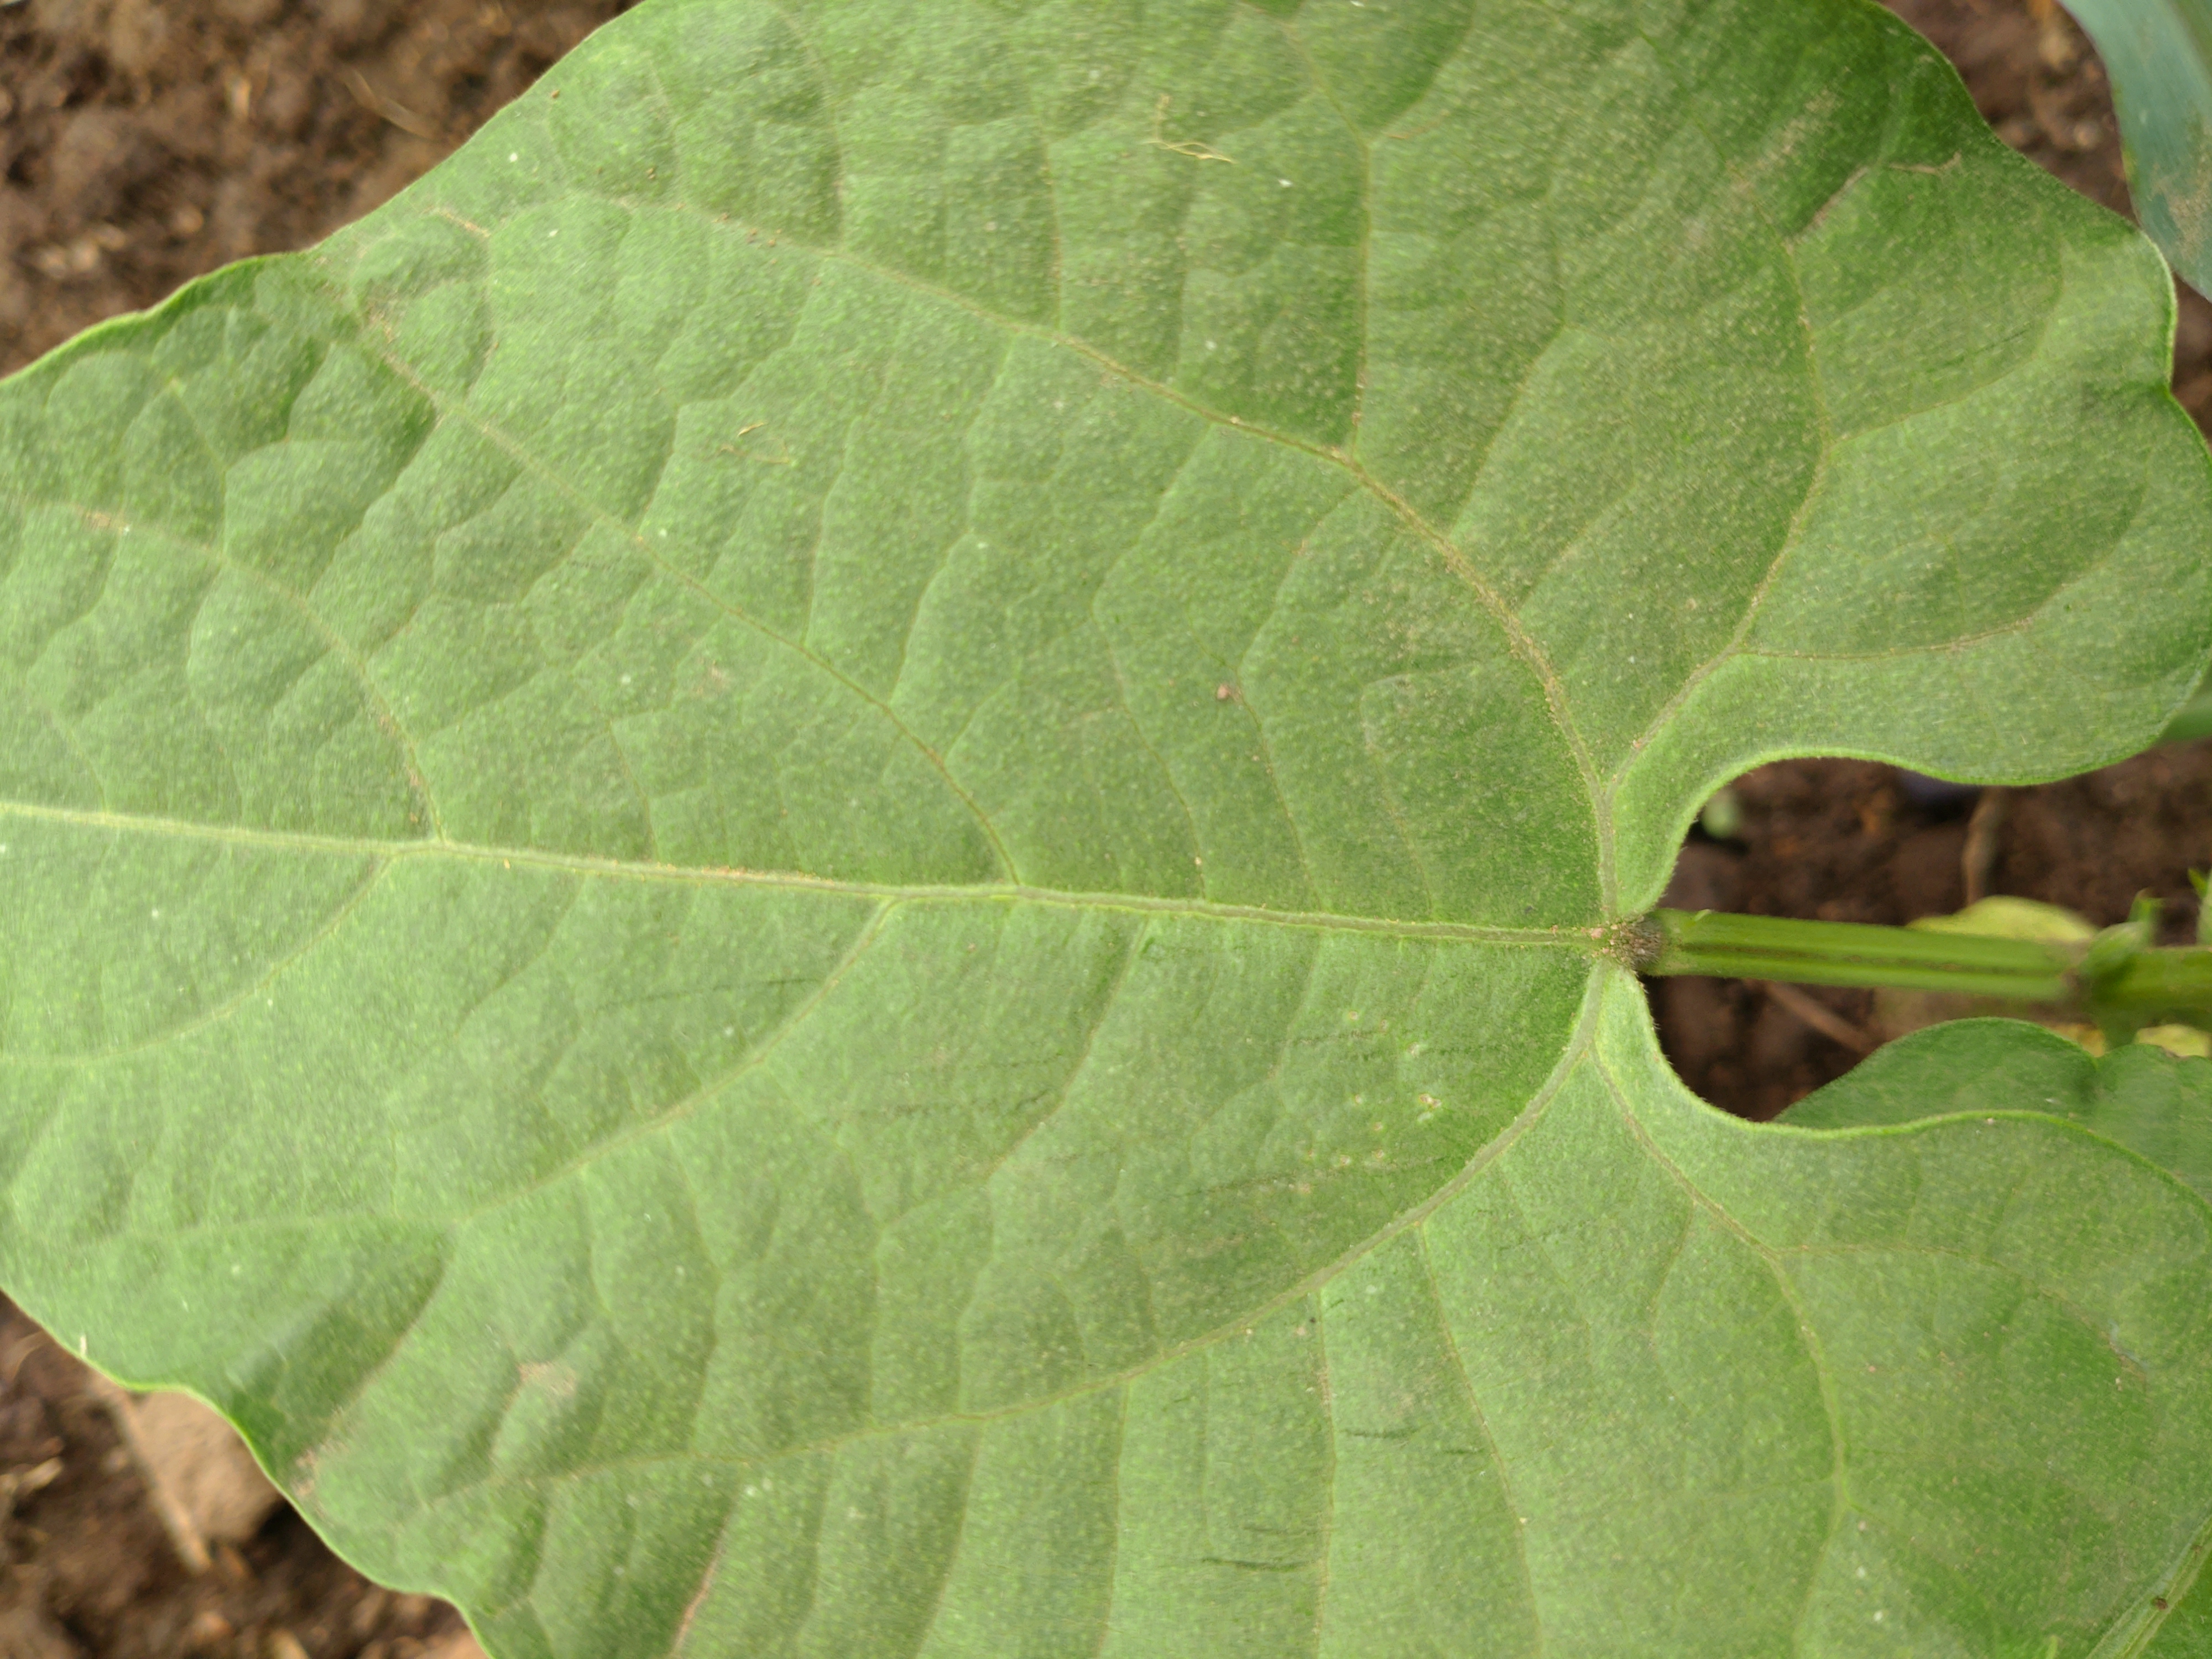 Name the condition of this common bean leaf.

healthy
